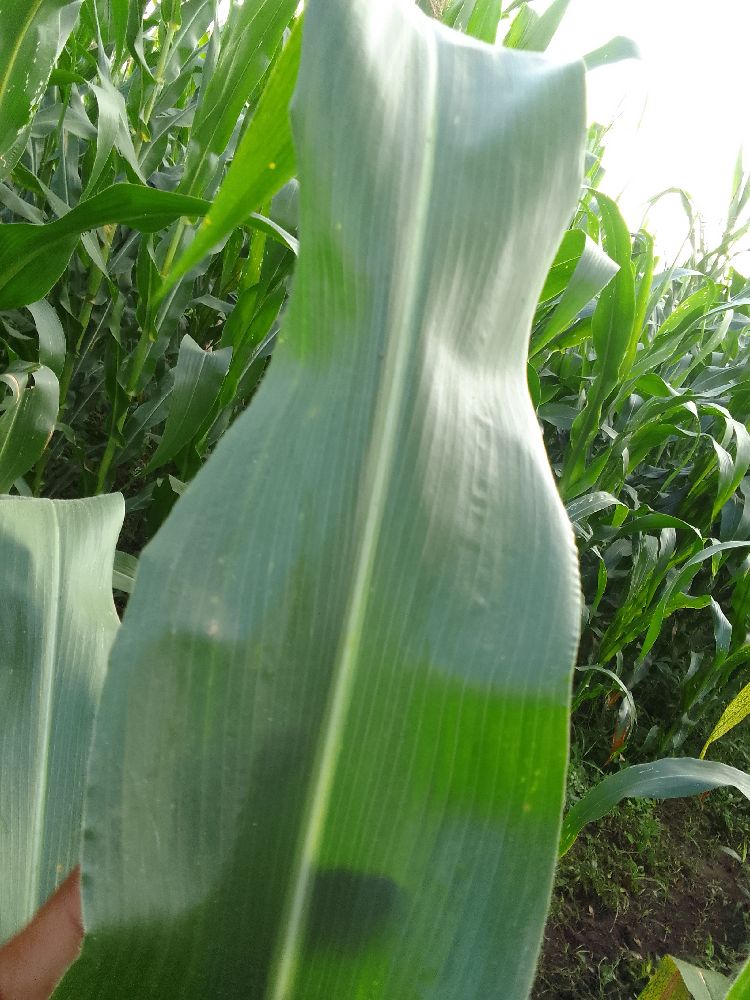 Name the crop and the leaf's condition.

maize, healthy
